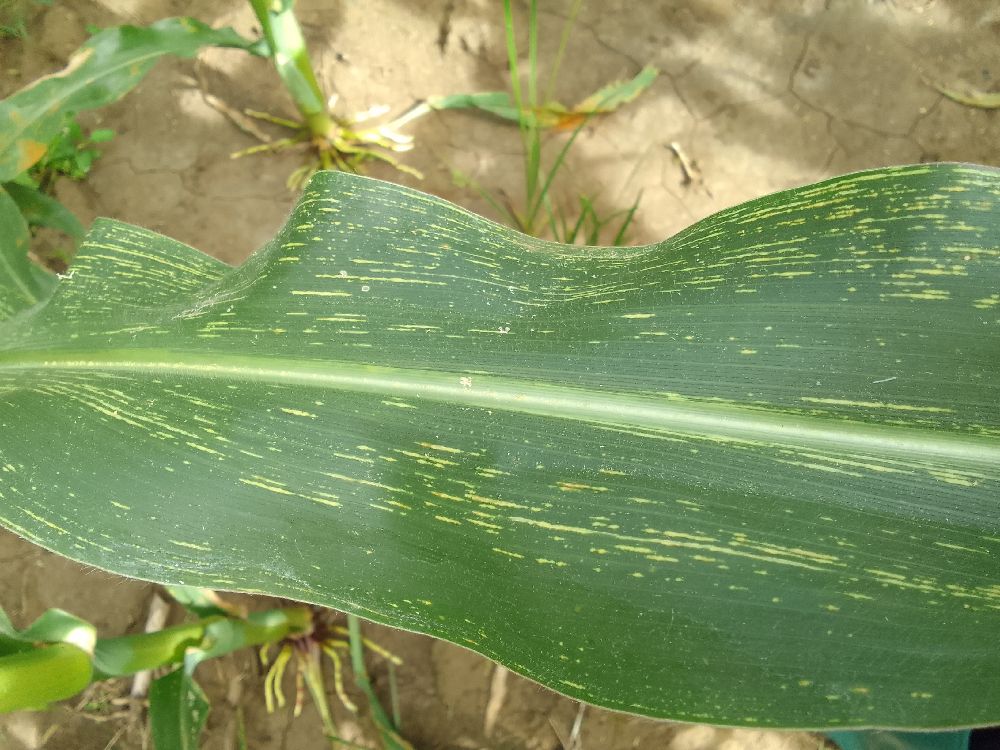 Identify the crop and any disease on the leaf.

maize, maize streak virus
